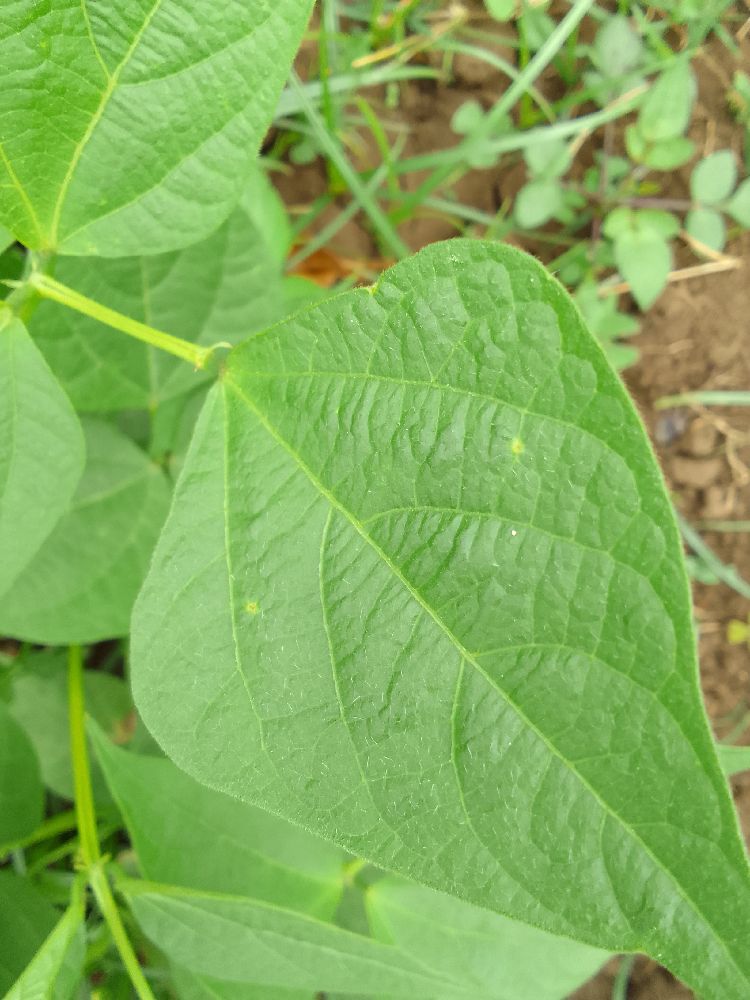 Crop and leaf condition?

common bean, healthy
